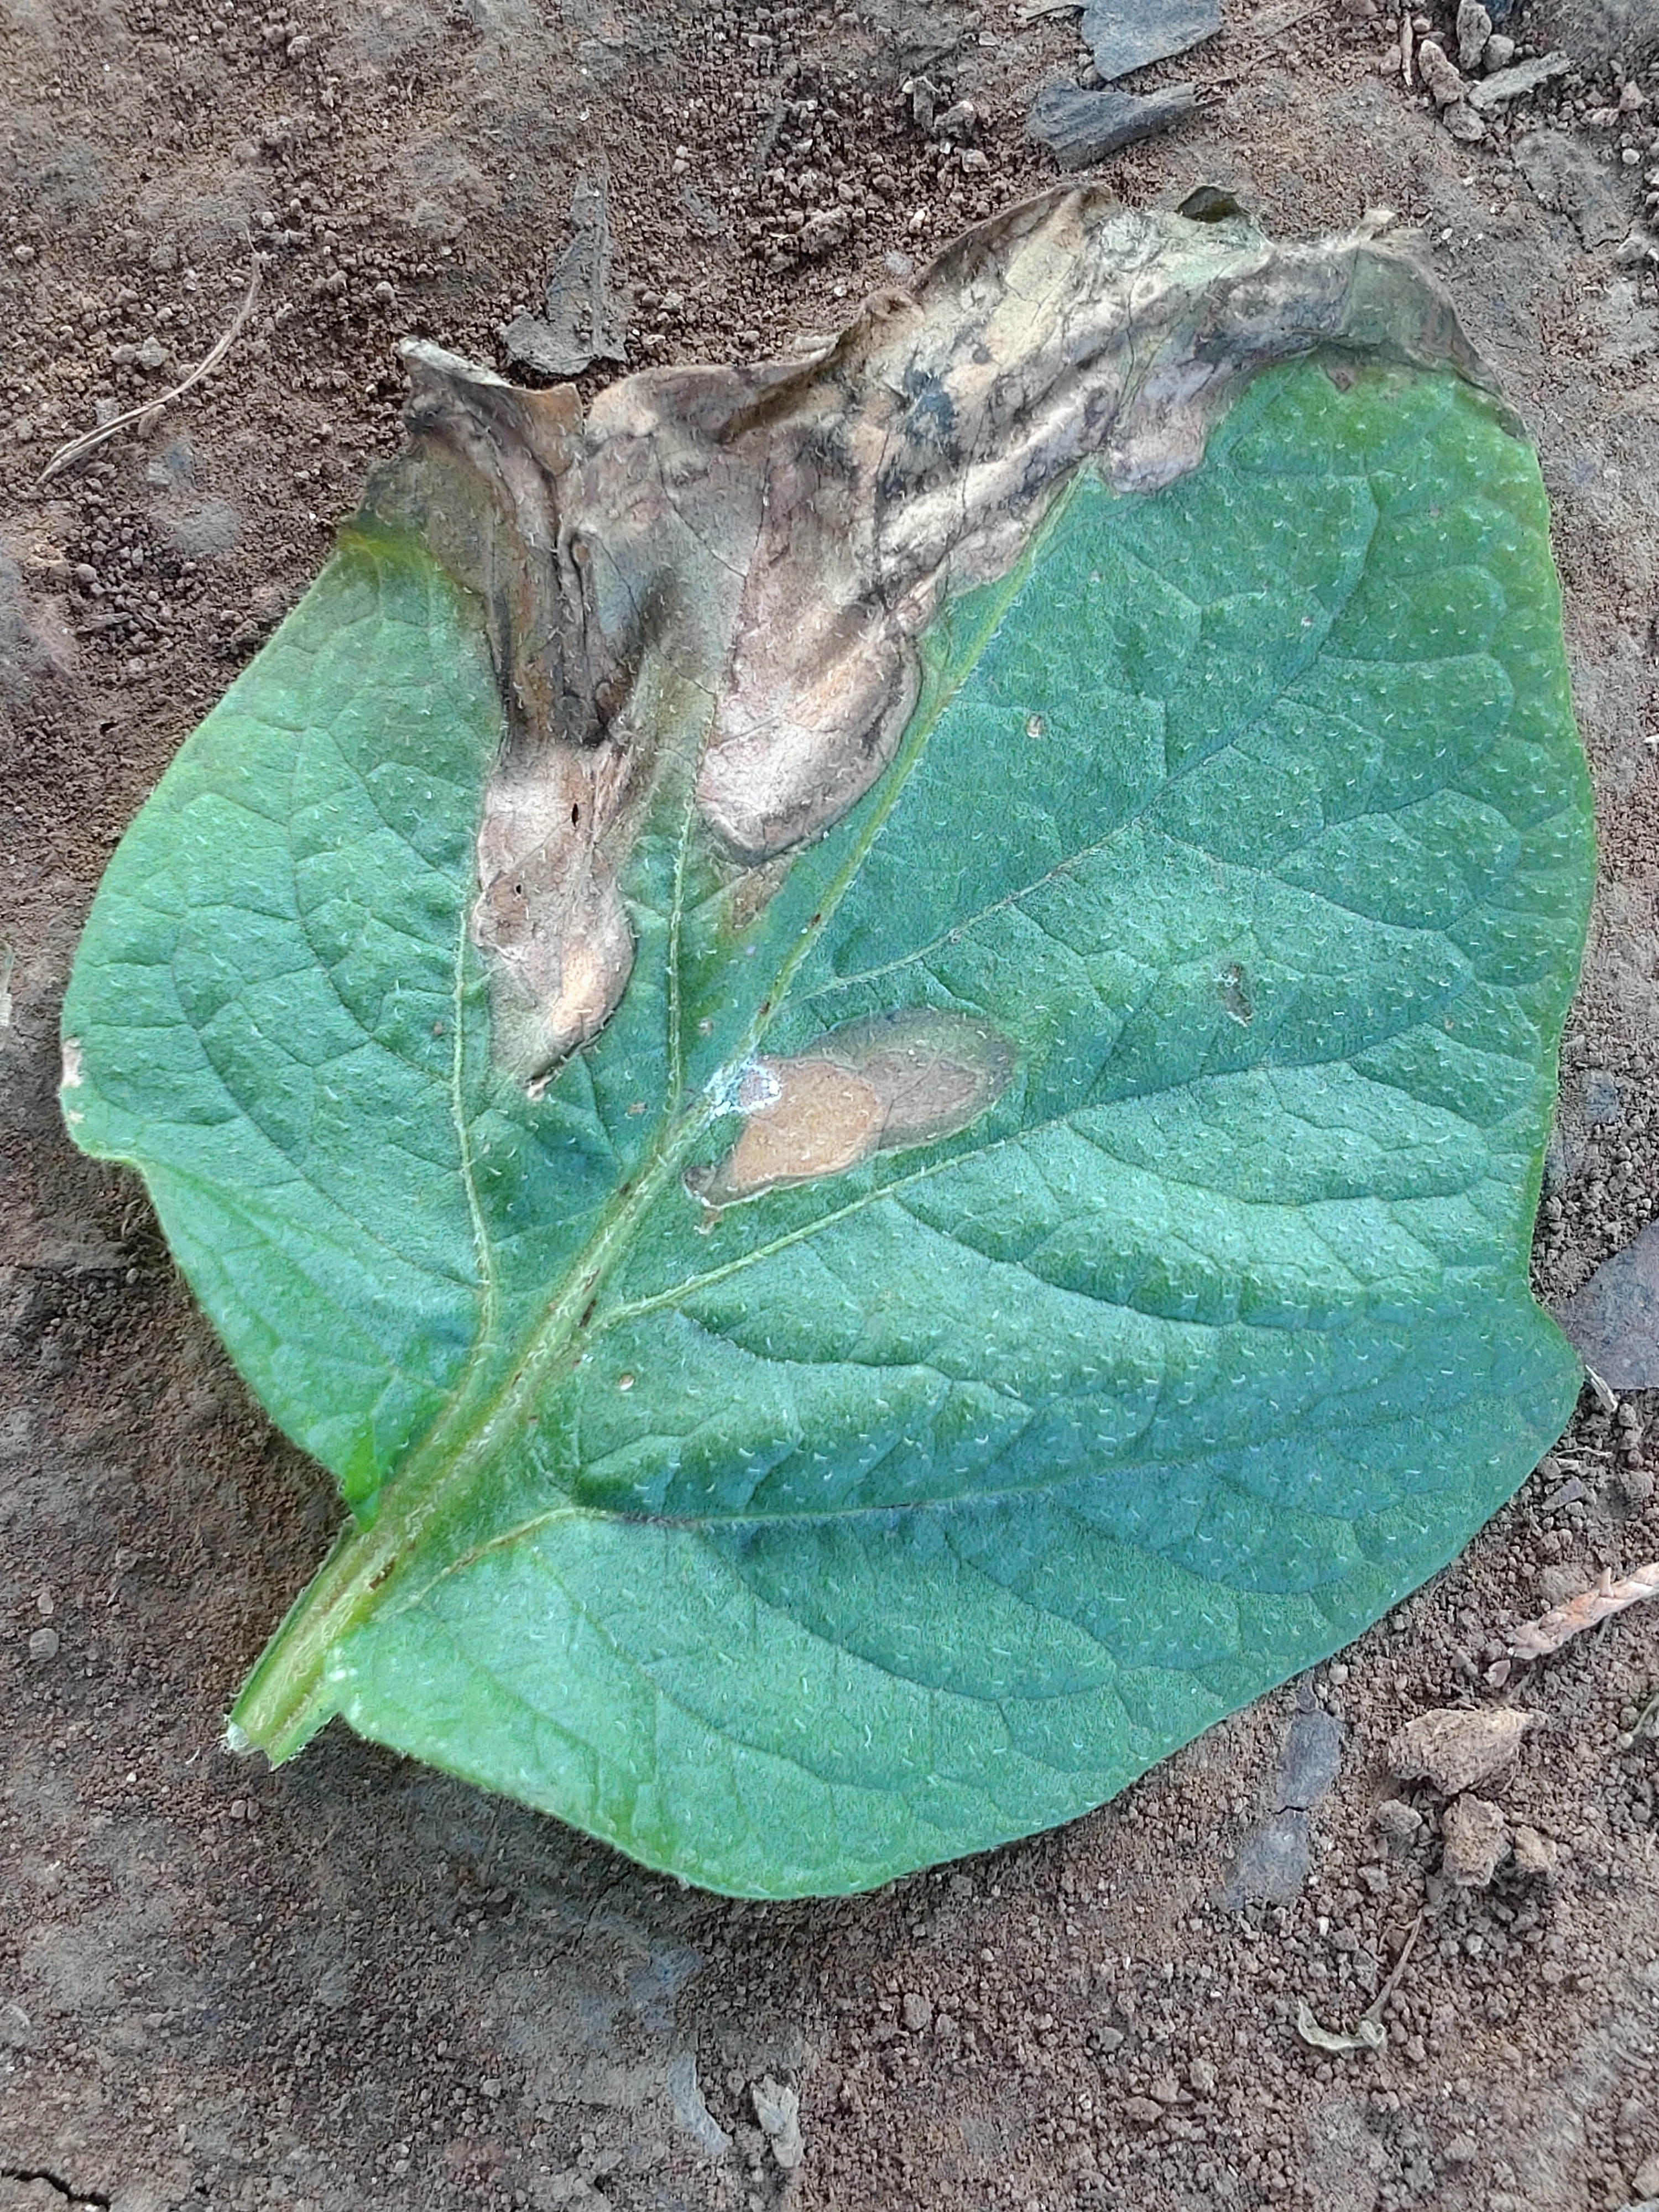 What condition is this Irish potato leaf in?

early blight
